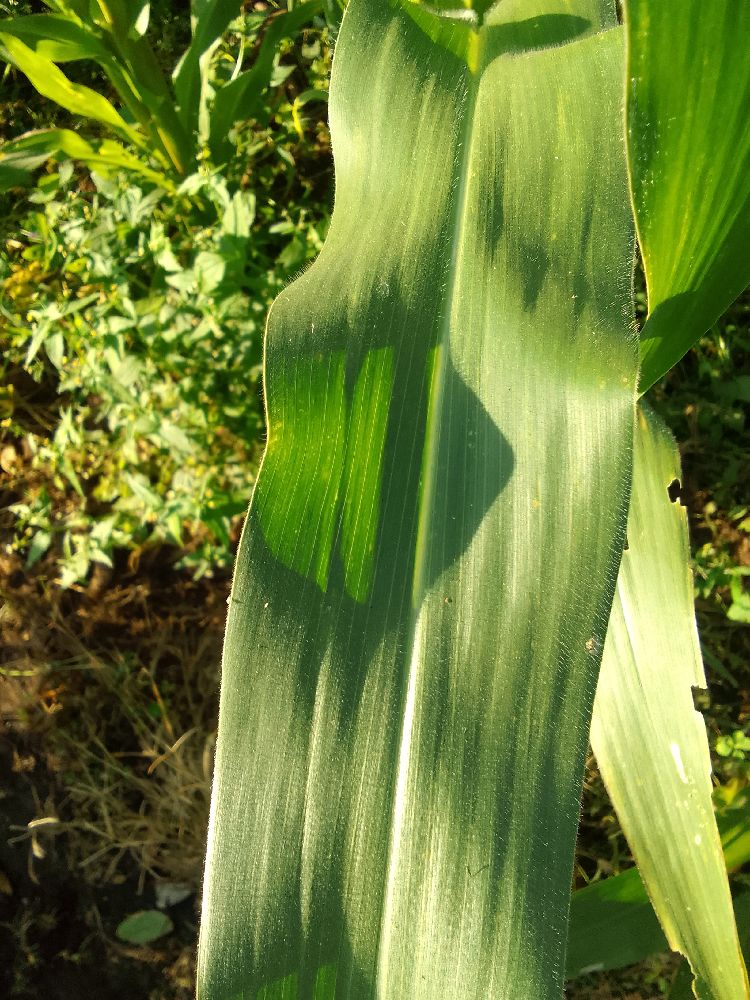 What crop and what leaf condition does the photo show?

maize, healthy
